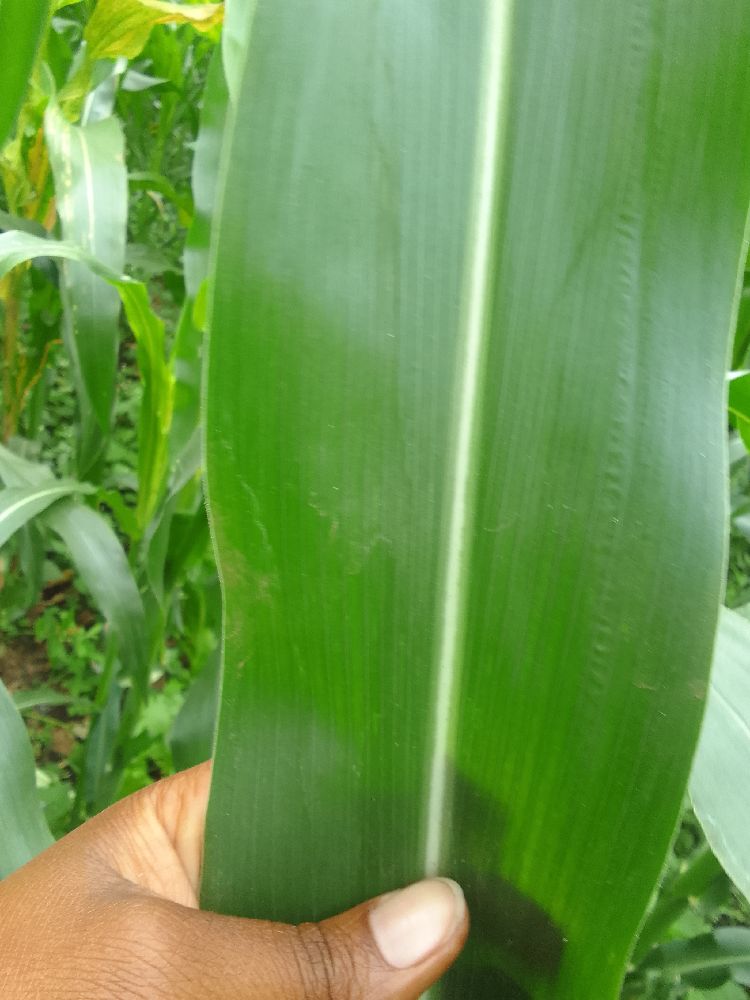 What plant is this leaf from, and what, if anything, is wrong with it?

maize, healthy
